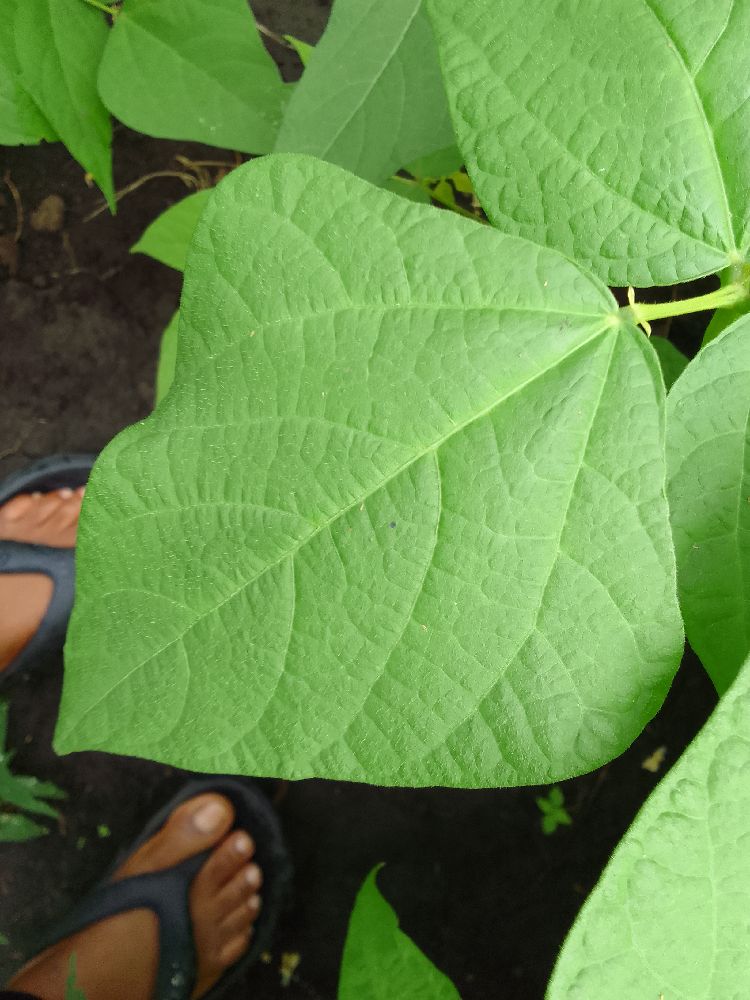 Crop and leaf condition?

common bean, healthy
